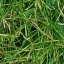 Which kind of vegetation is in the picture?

grass
